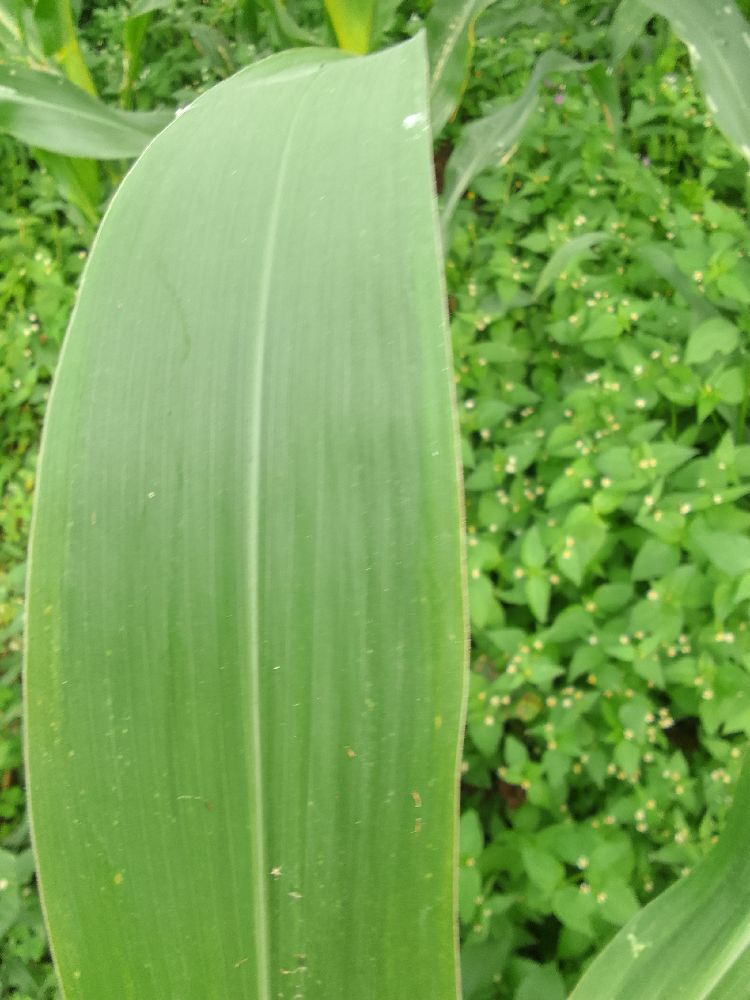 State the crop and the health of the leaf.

maize, healthy
